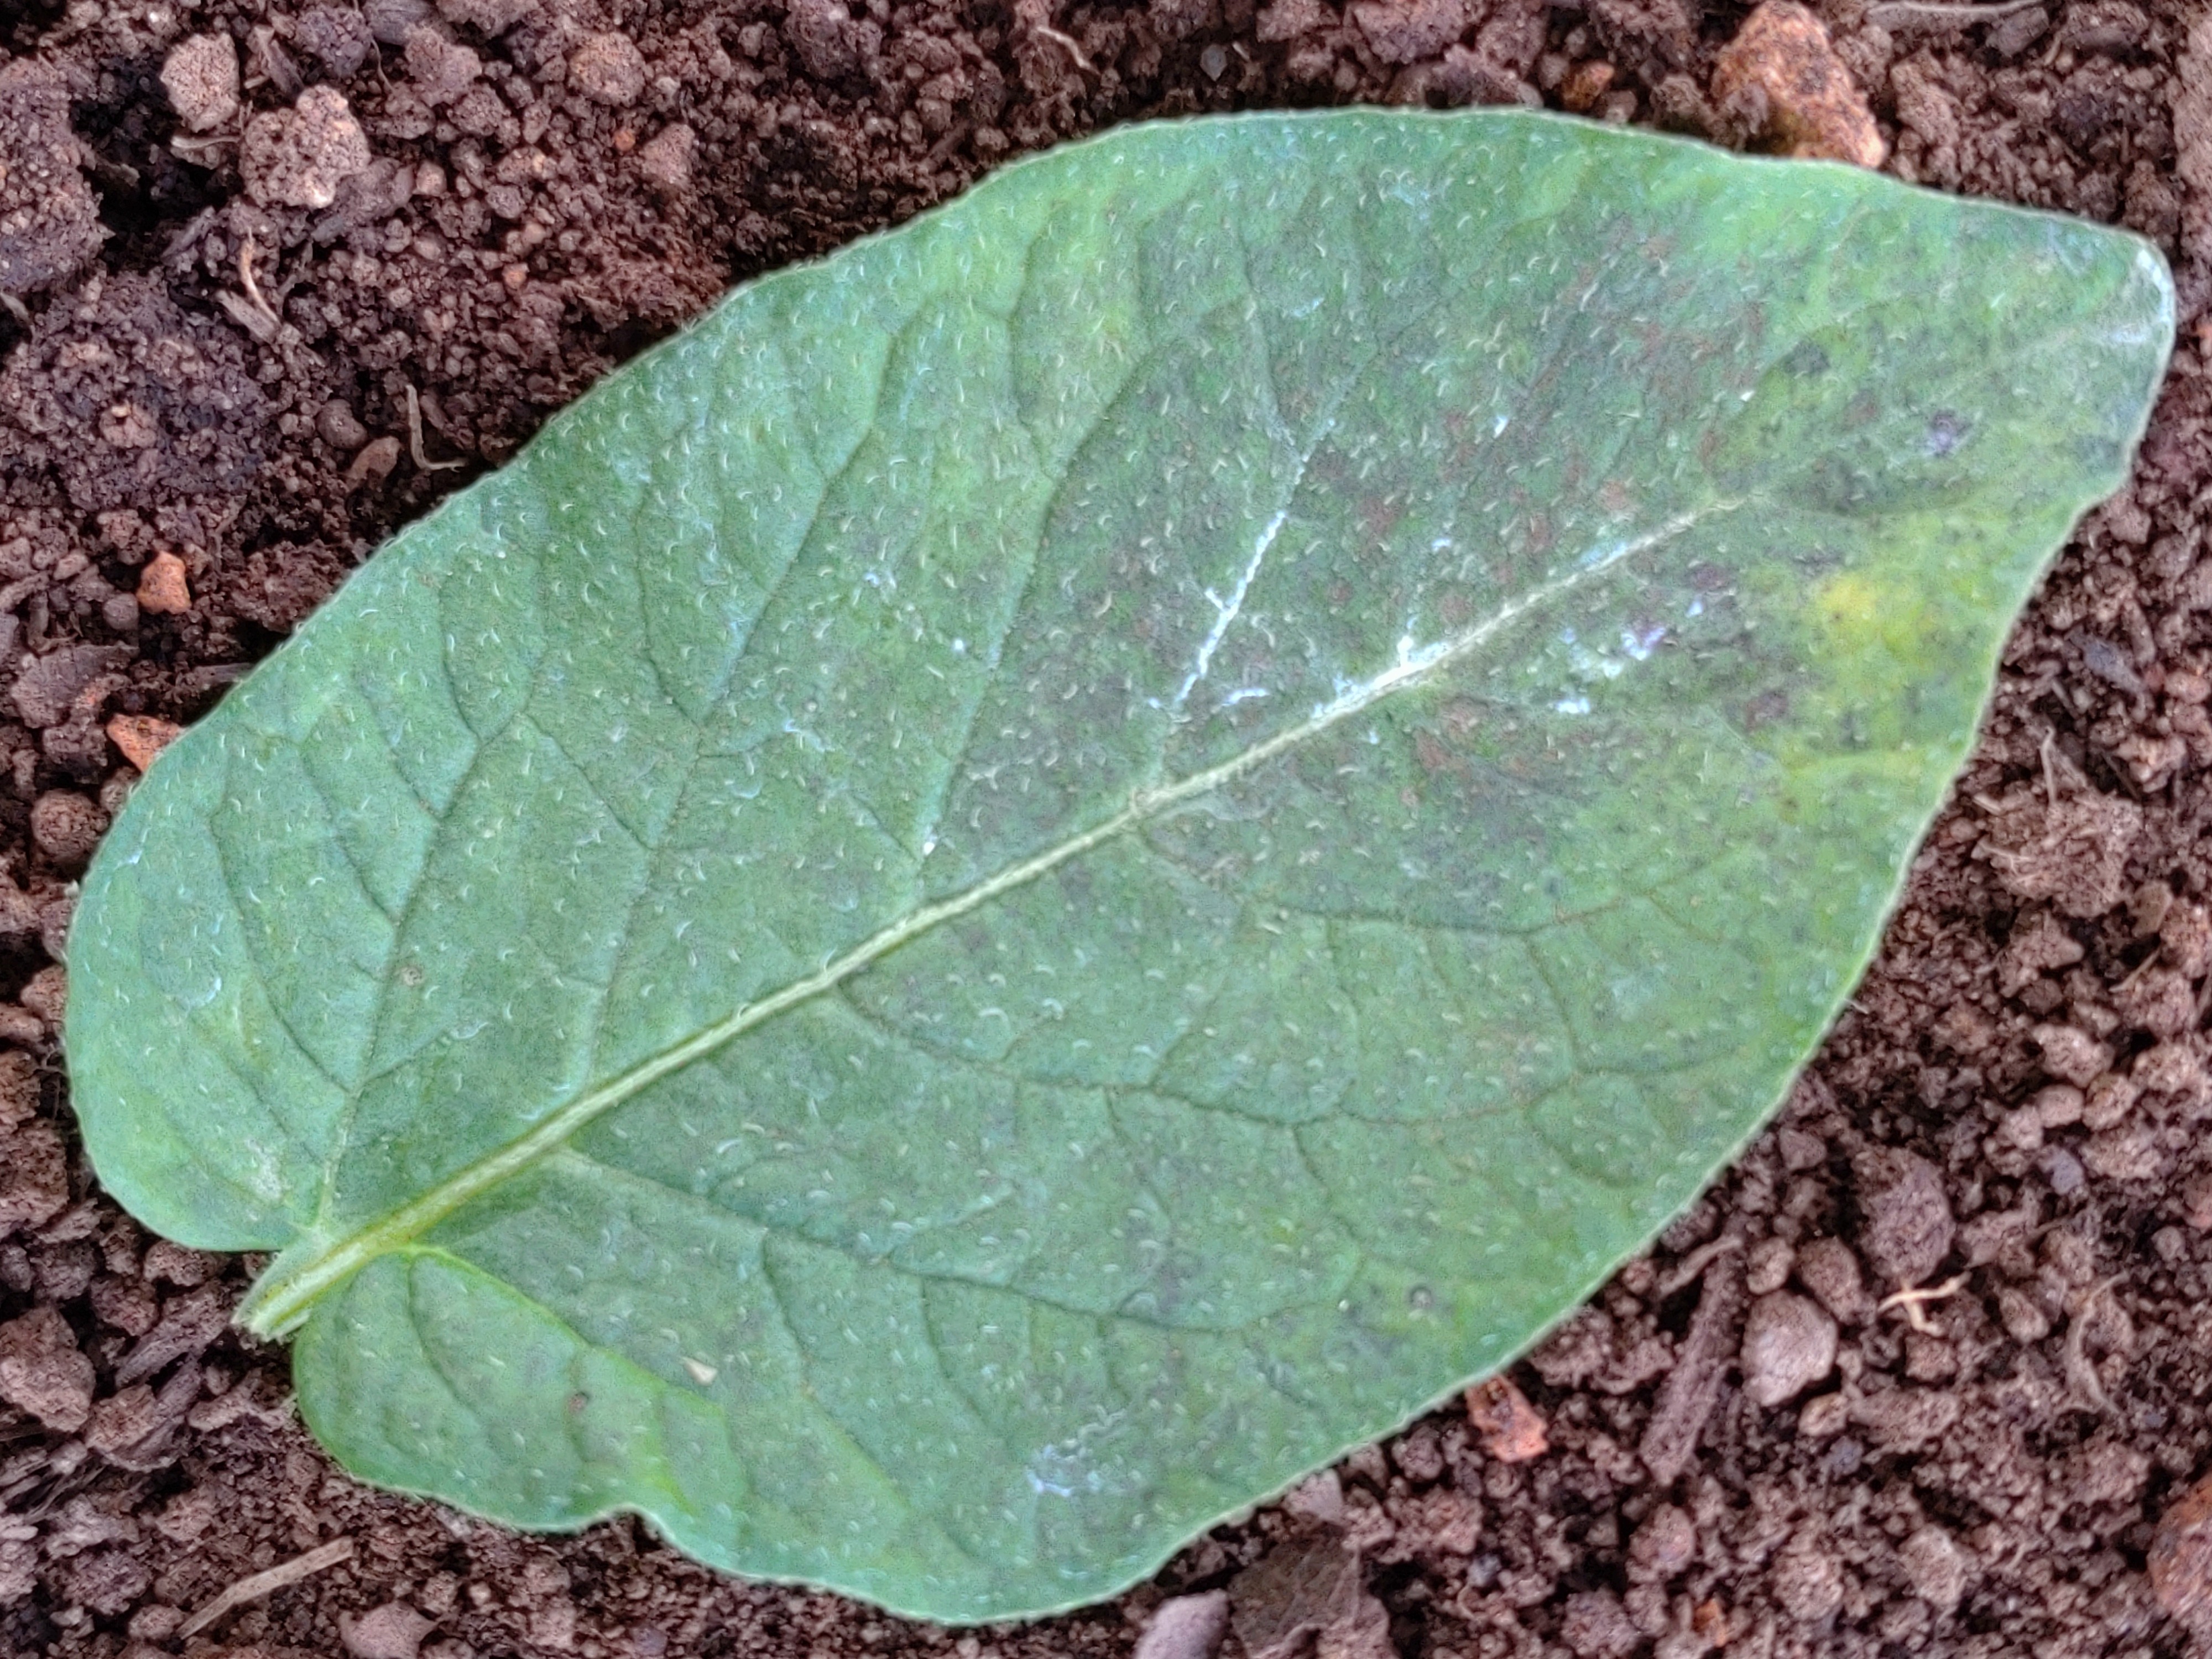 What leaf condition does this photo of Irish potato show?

late blight
